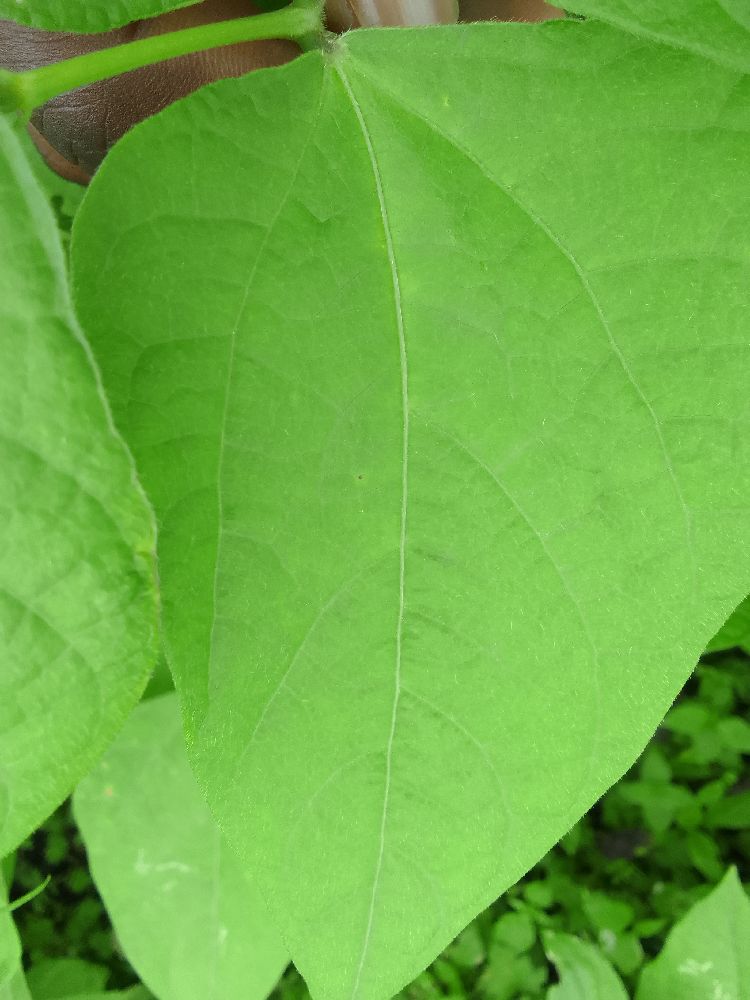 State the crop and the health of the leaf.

common bean, healthy
